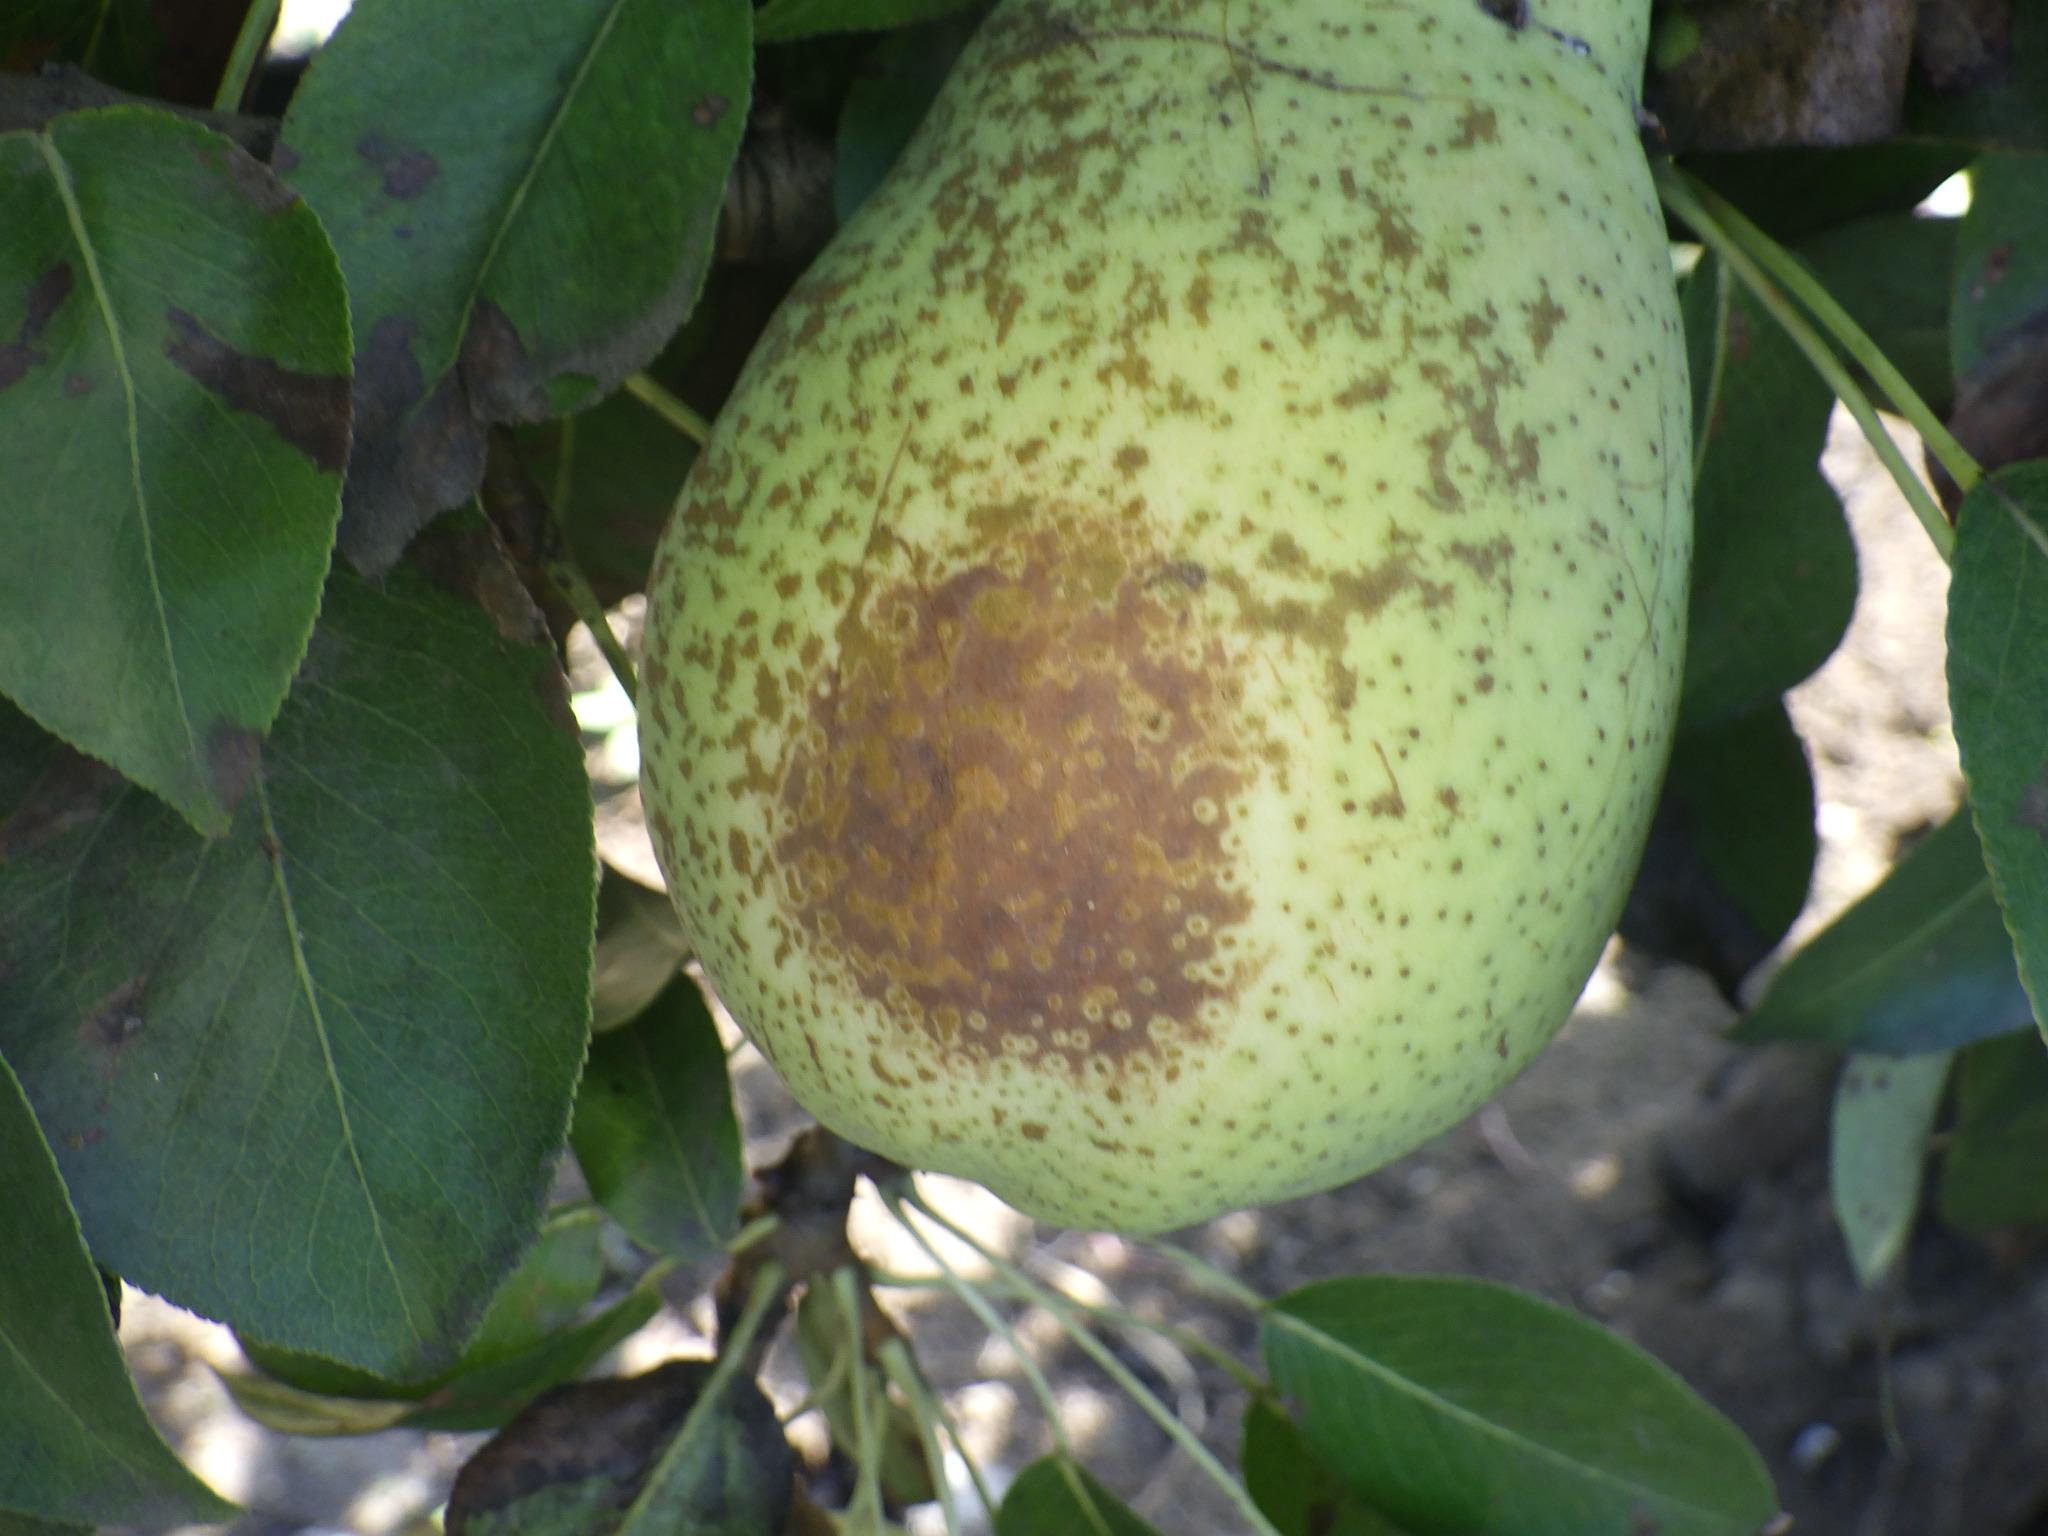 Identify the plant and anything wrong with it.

pear, chemical damage
